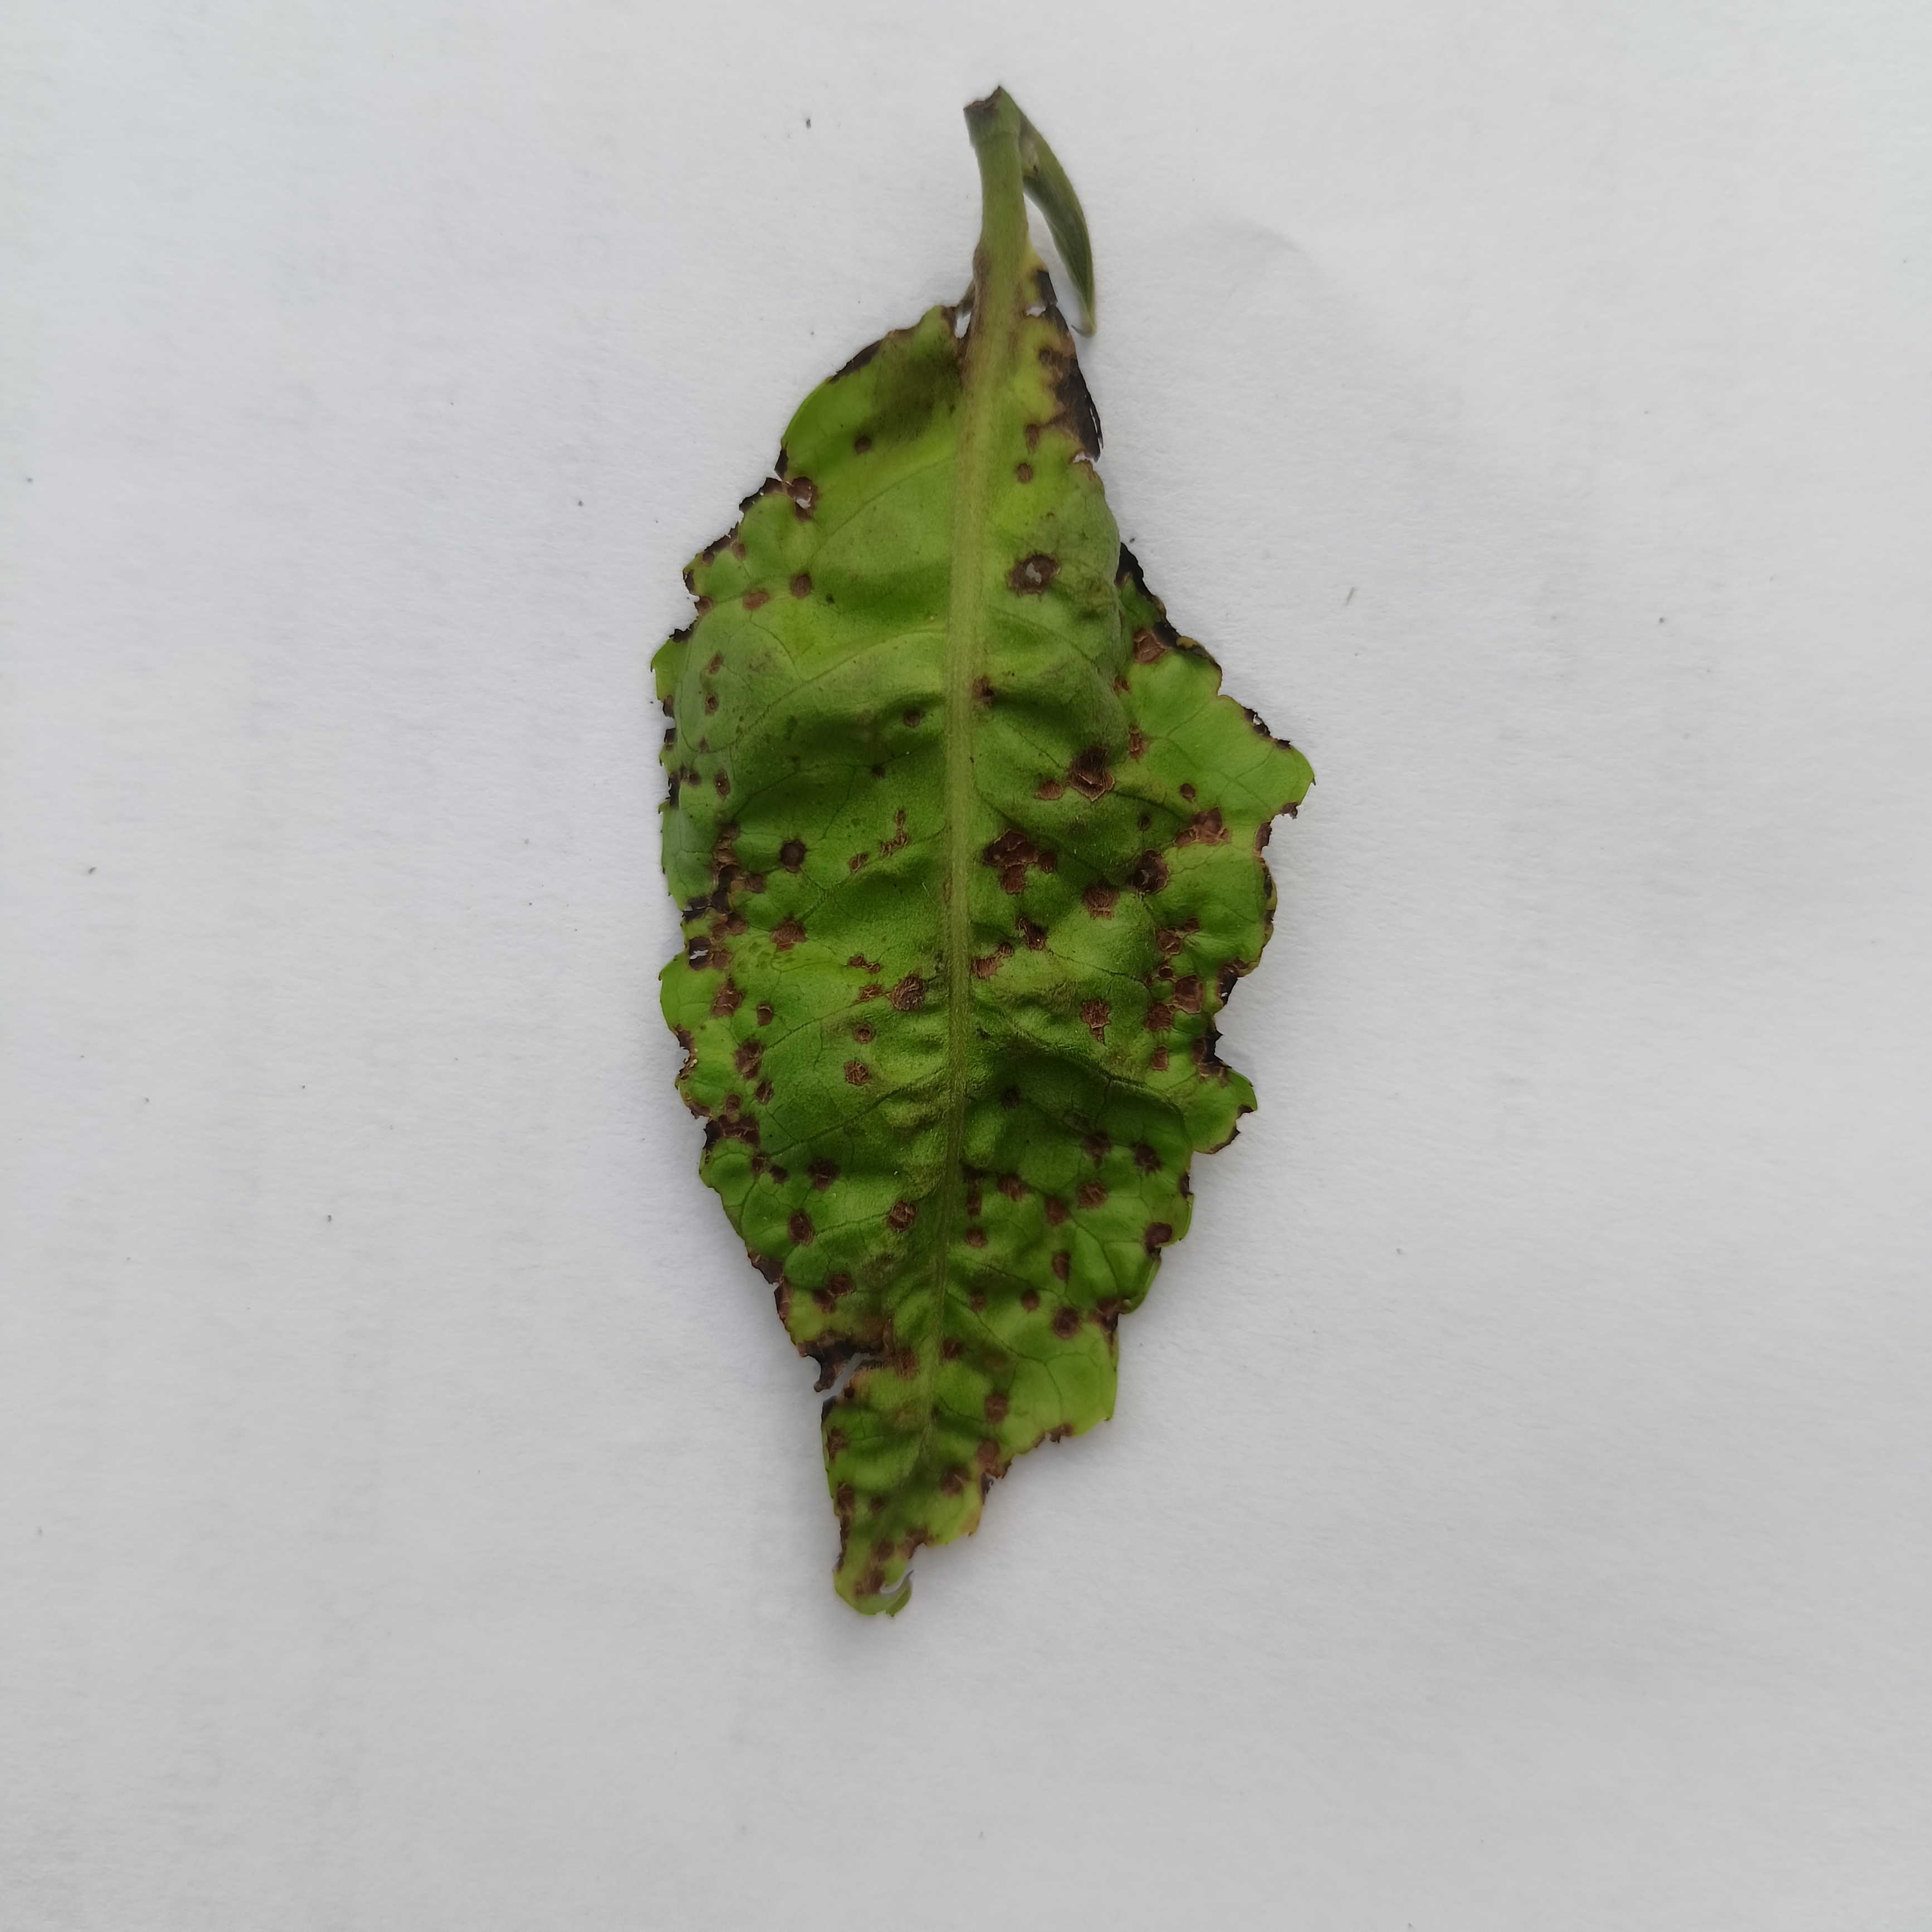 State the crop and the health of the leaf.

tea, helopeltis
